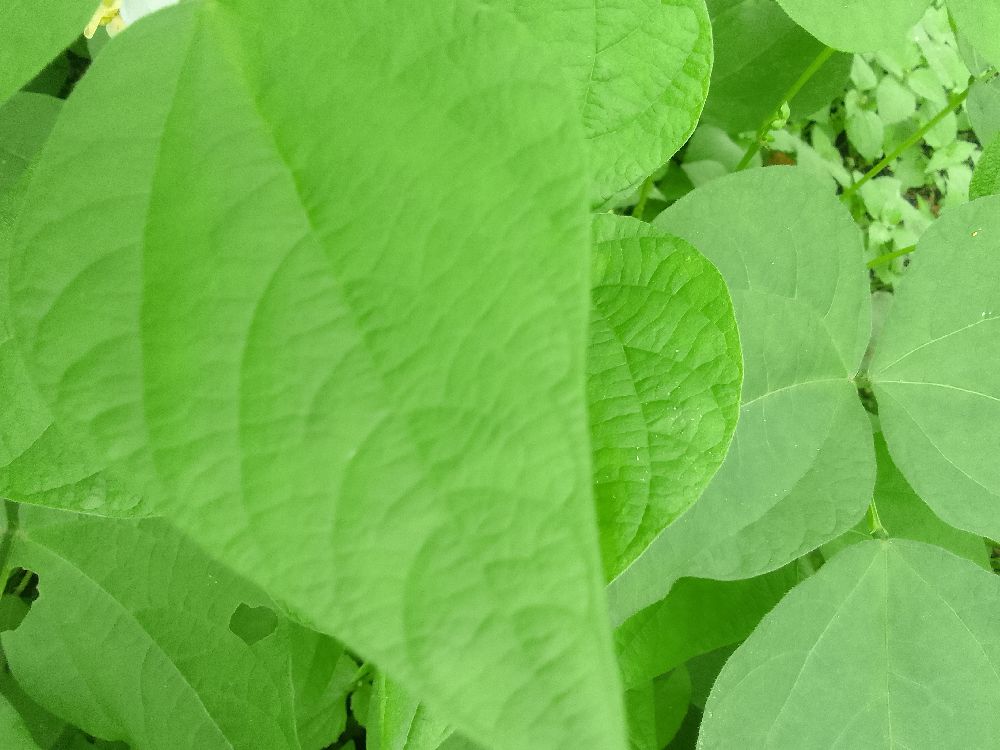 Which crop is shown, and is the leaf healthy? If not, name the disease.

common bean, healthy
